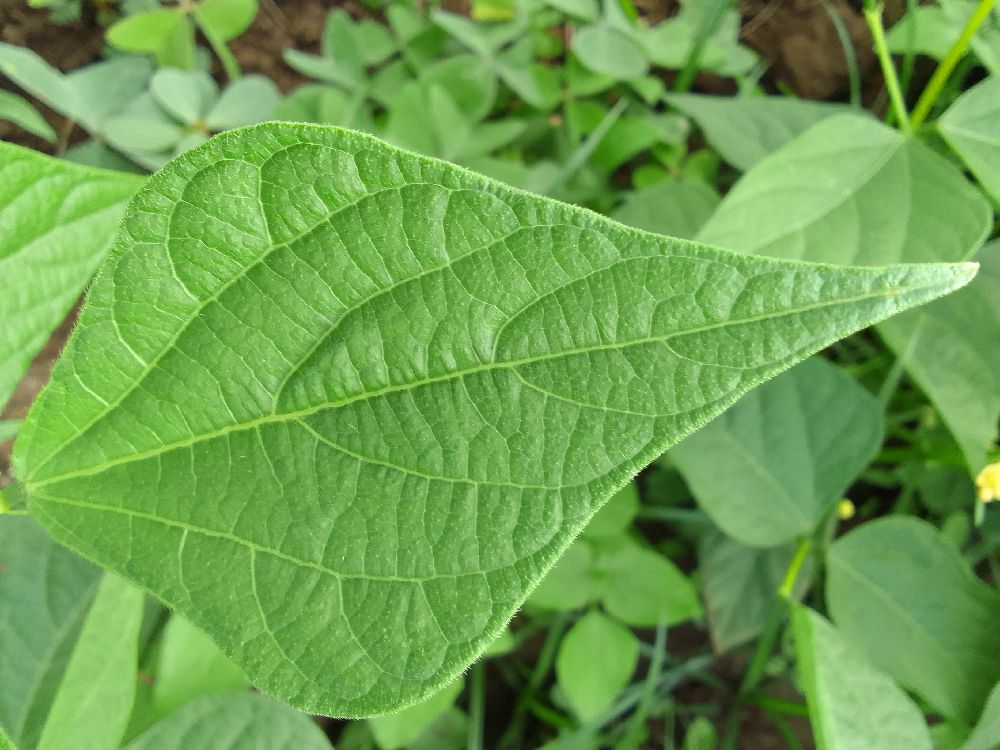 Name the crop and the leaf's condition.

common bean, healthy
